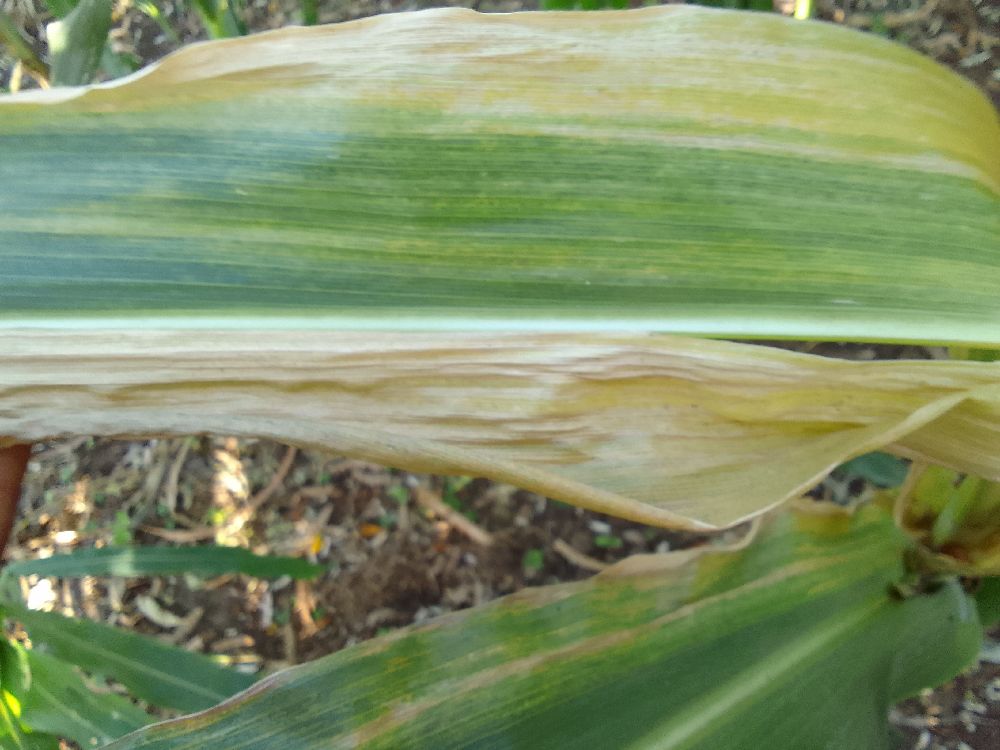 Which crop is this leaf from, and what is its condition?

maize, maize lethal necrosis
